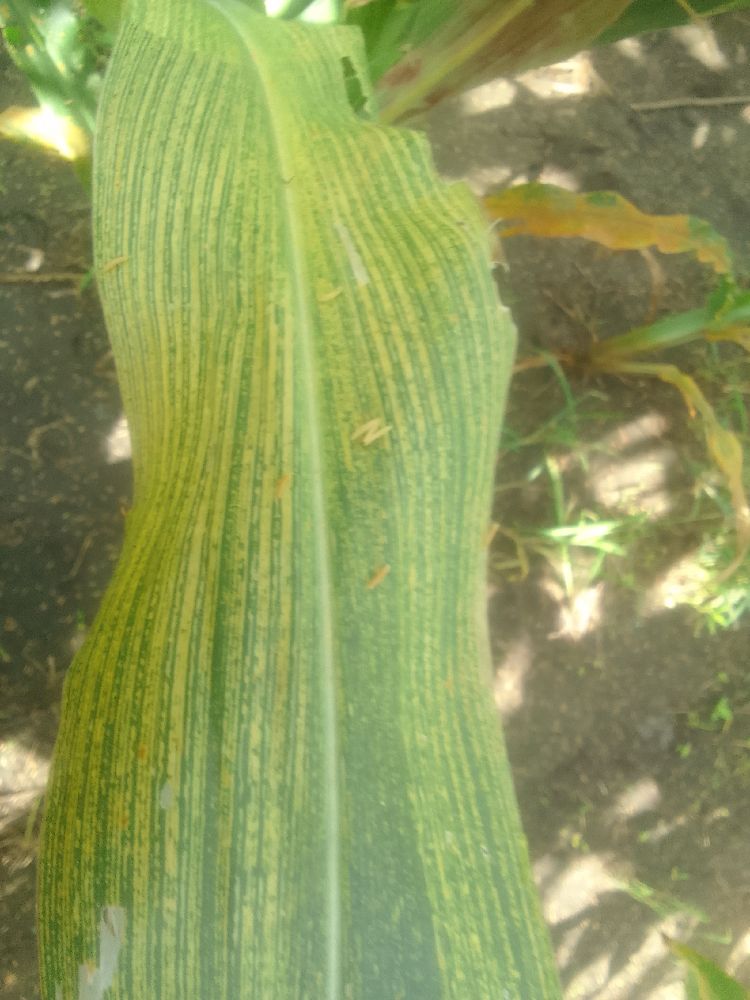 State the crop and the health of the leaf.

maize, maize streak virus
